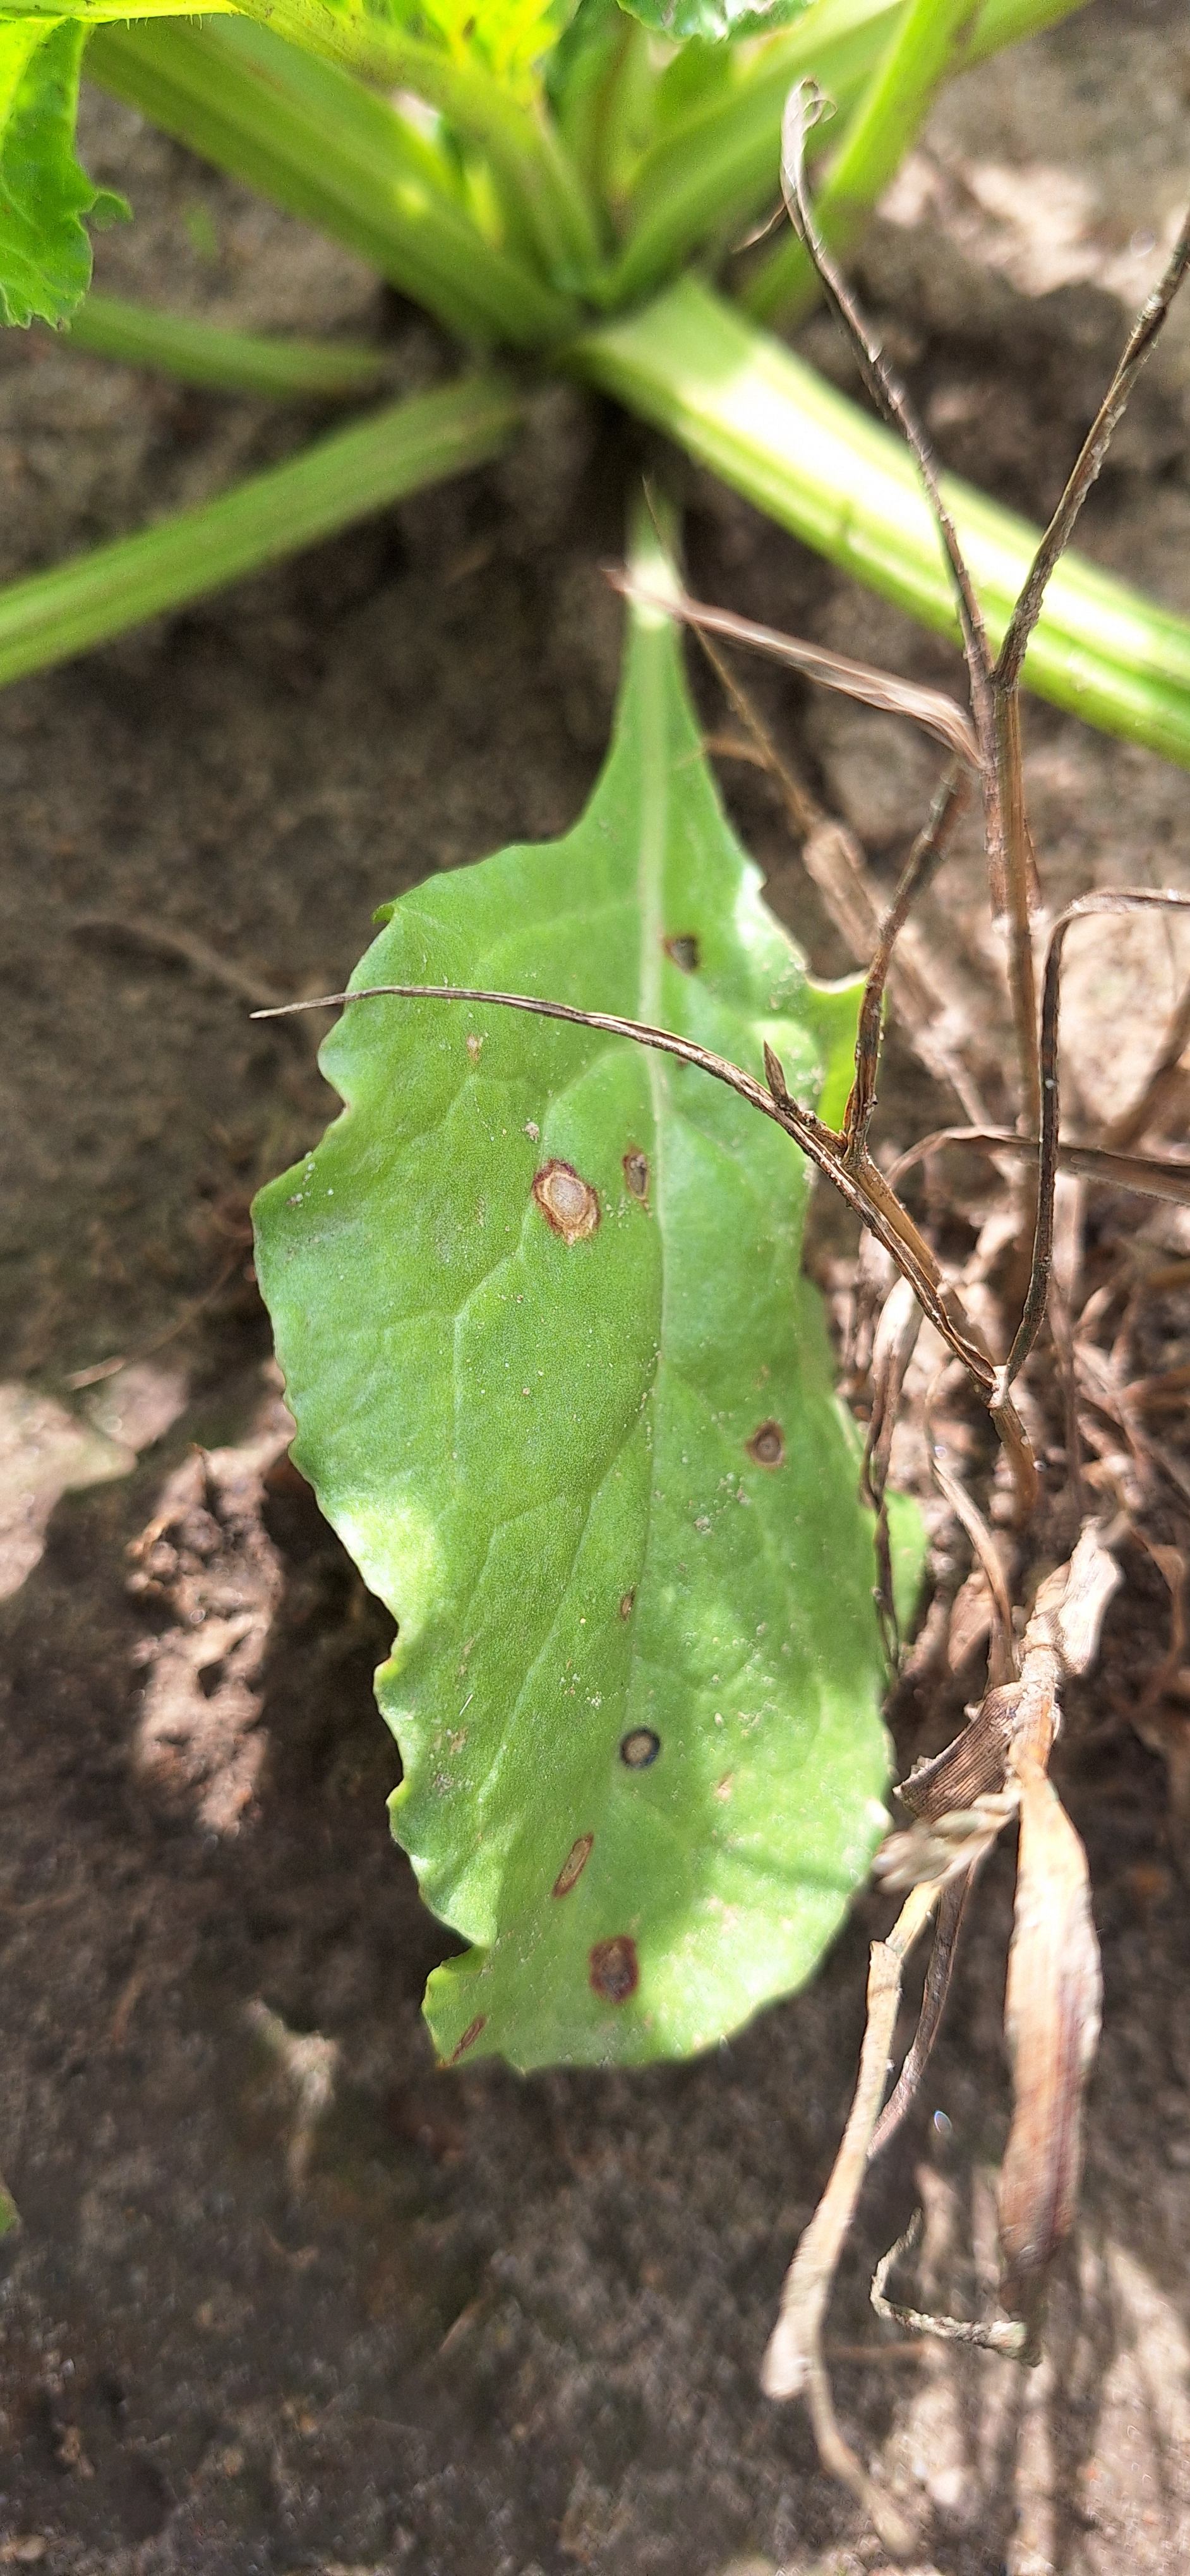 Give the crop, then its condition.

beet, cercospora
